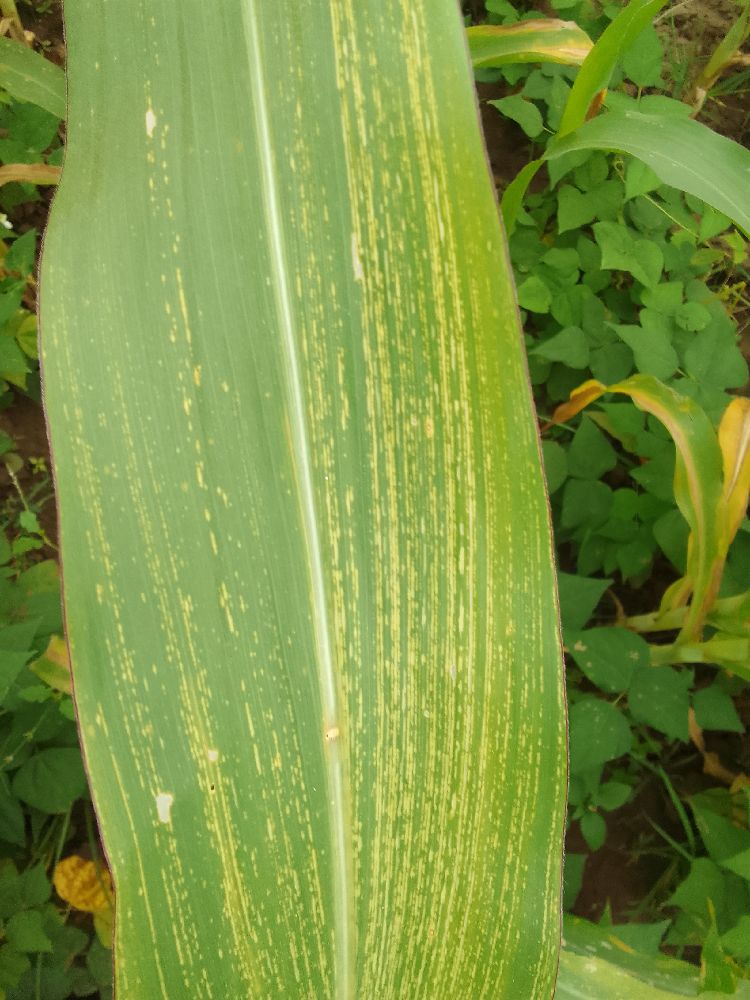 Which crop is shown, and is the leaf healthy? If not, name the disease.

maize, maize streak virus
